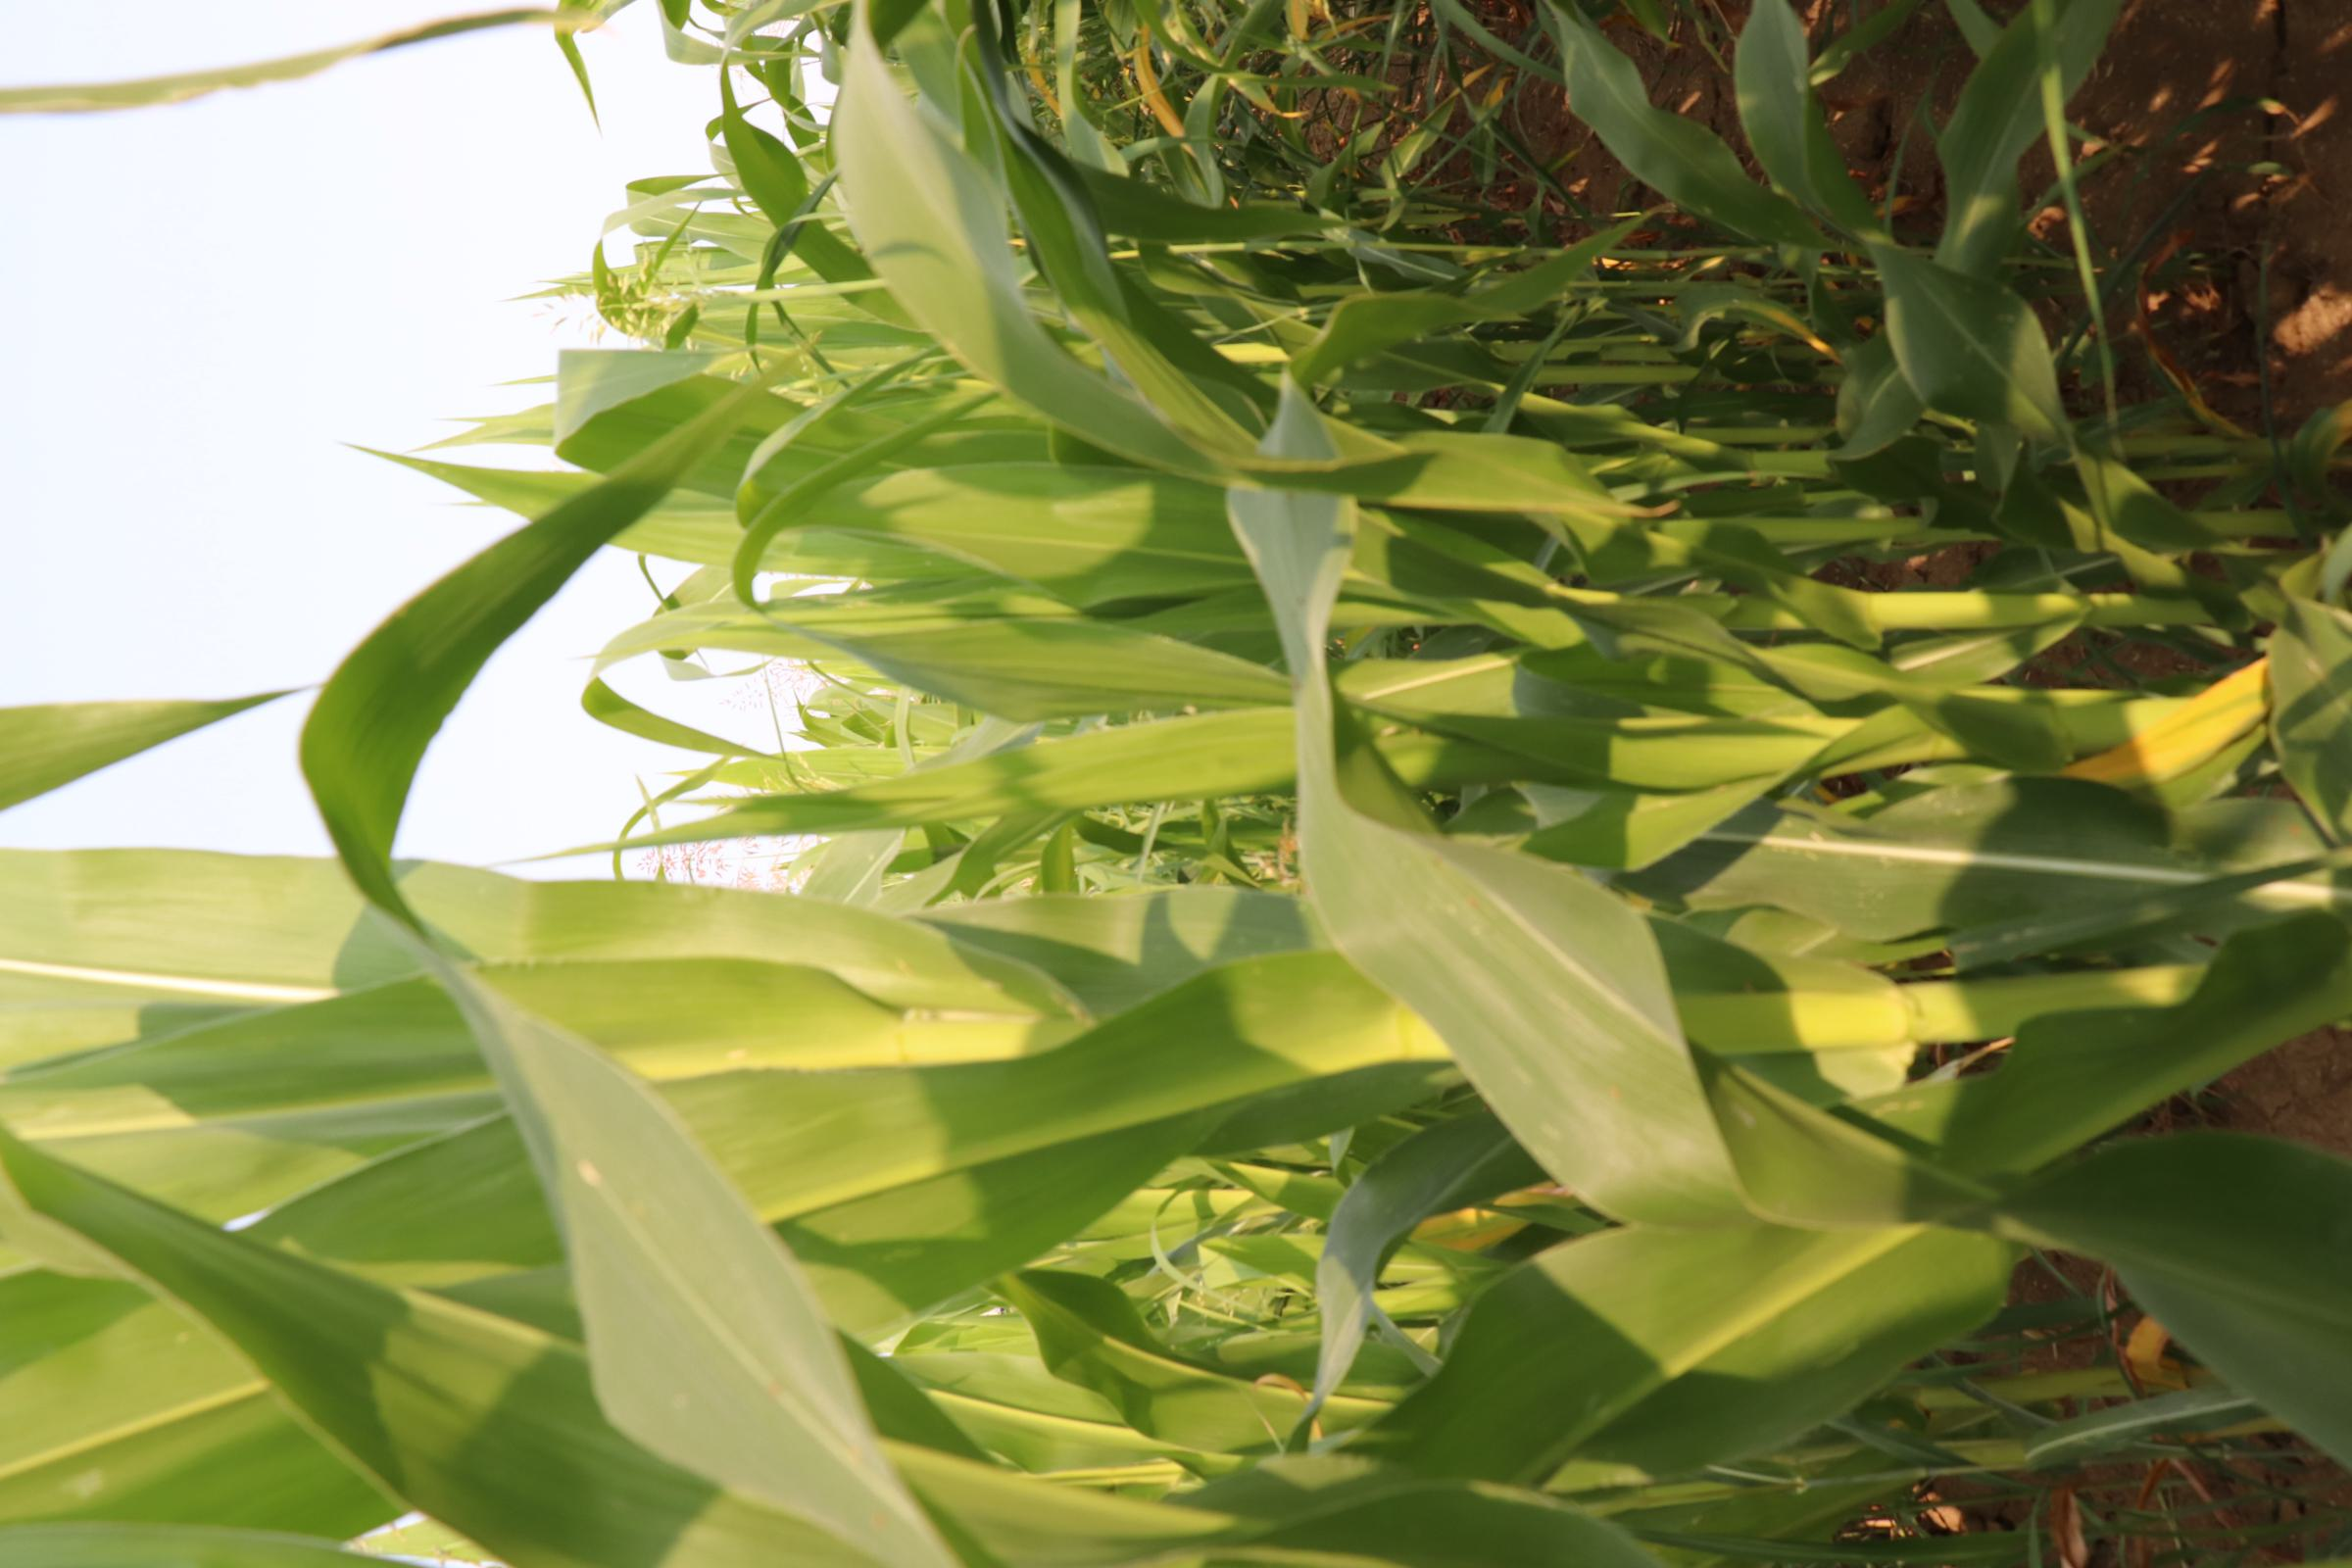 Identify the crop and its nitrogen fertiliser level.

maize, no added nitrogen
